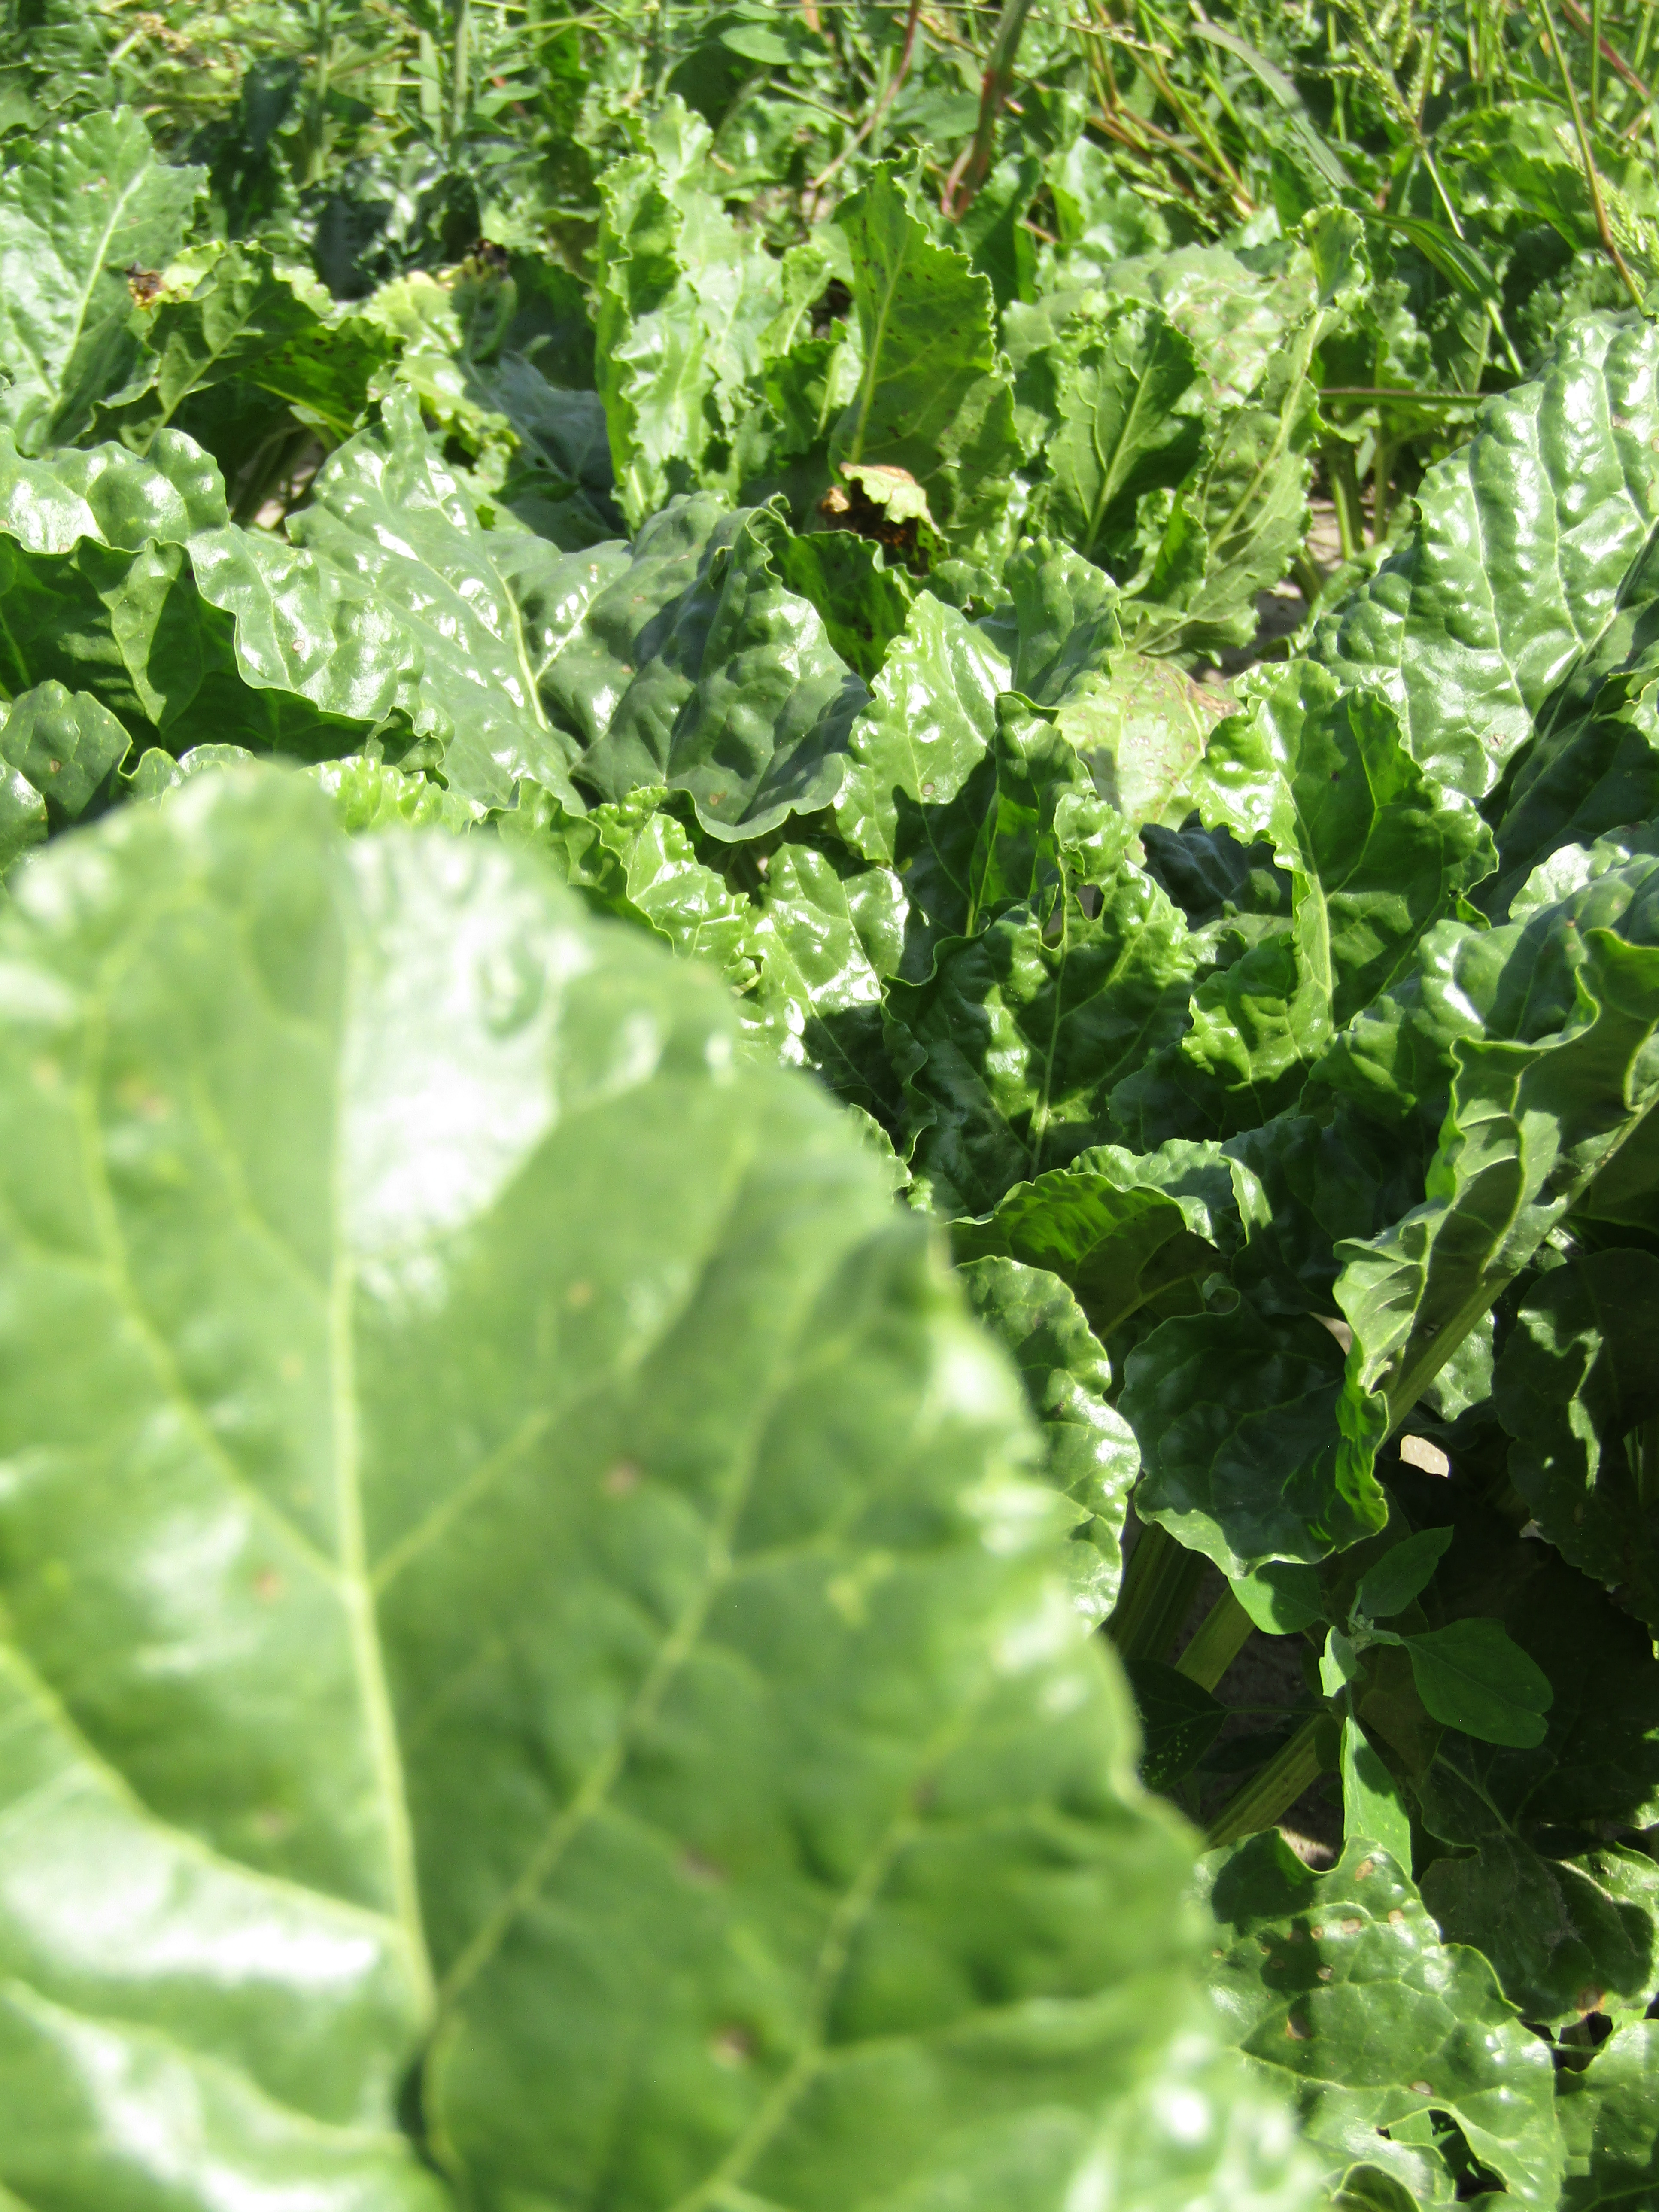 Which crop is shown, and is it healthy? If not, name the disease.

beet, cercospora
